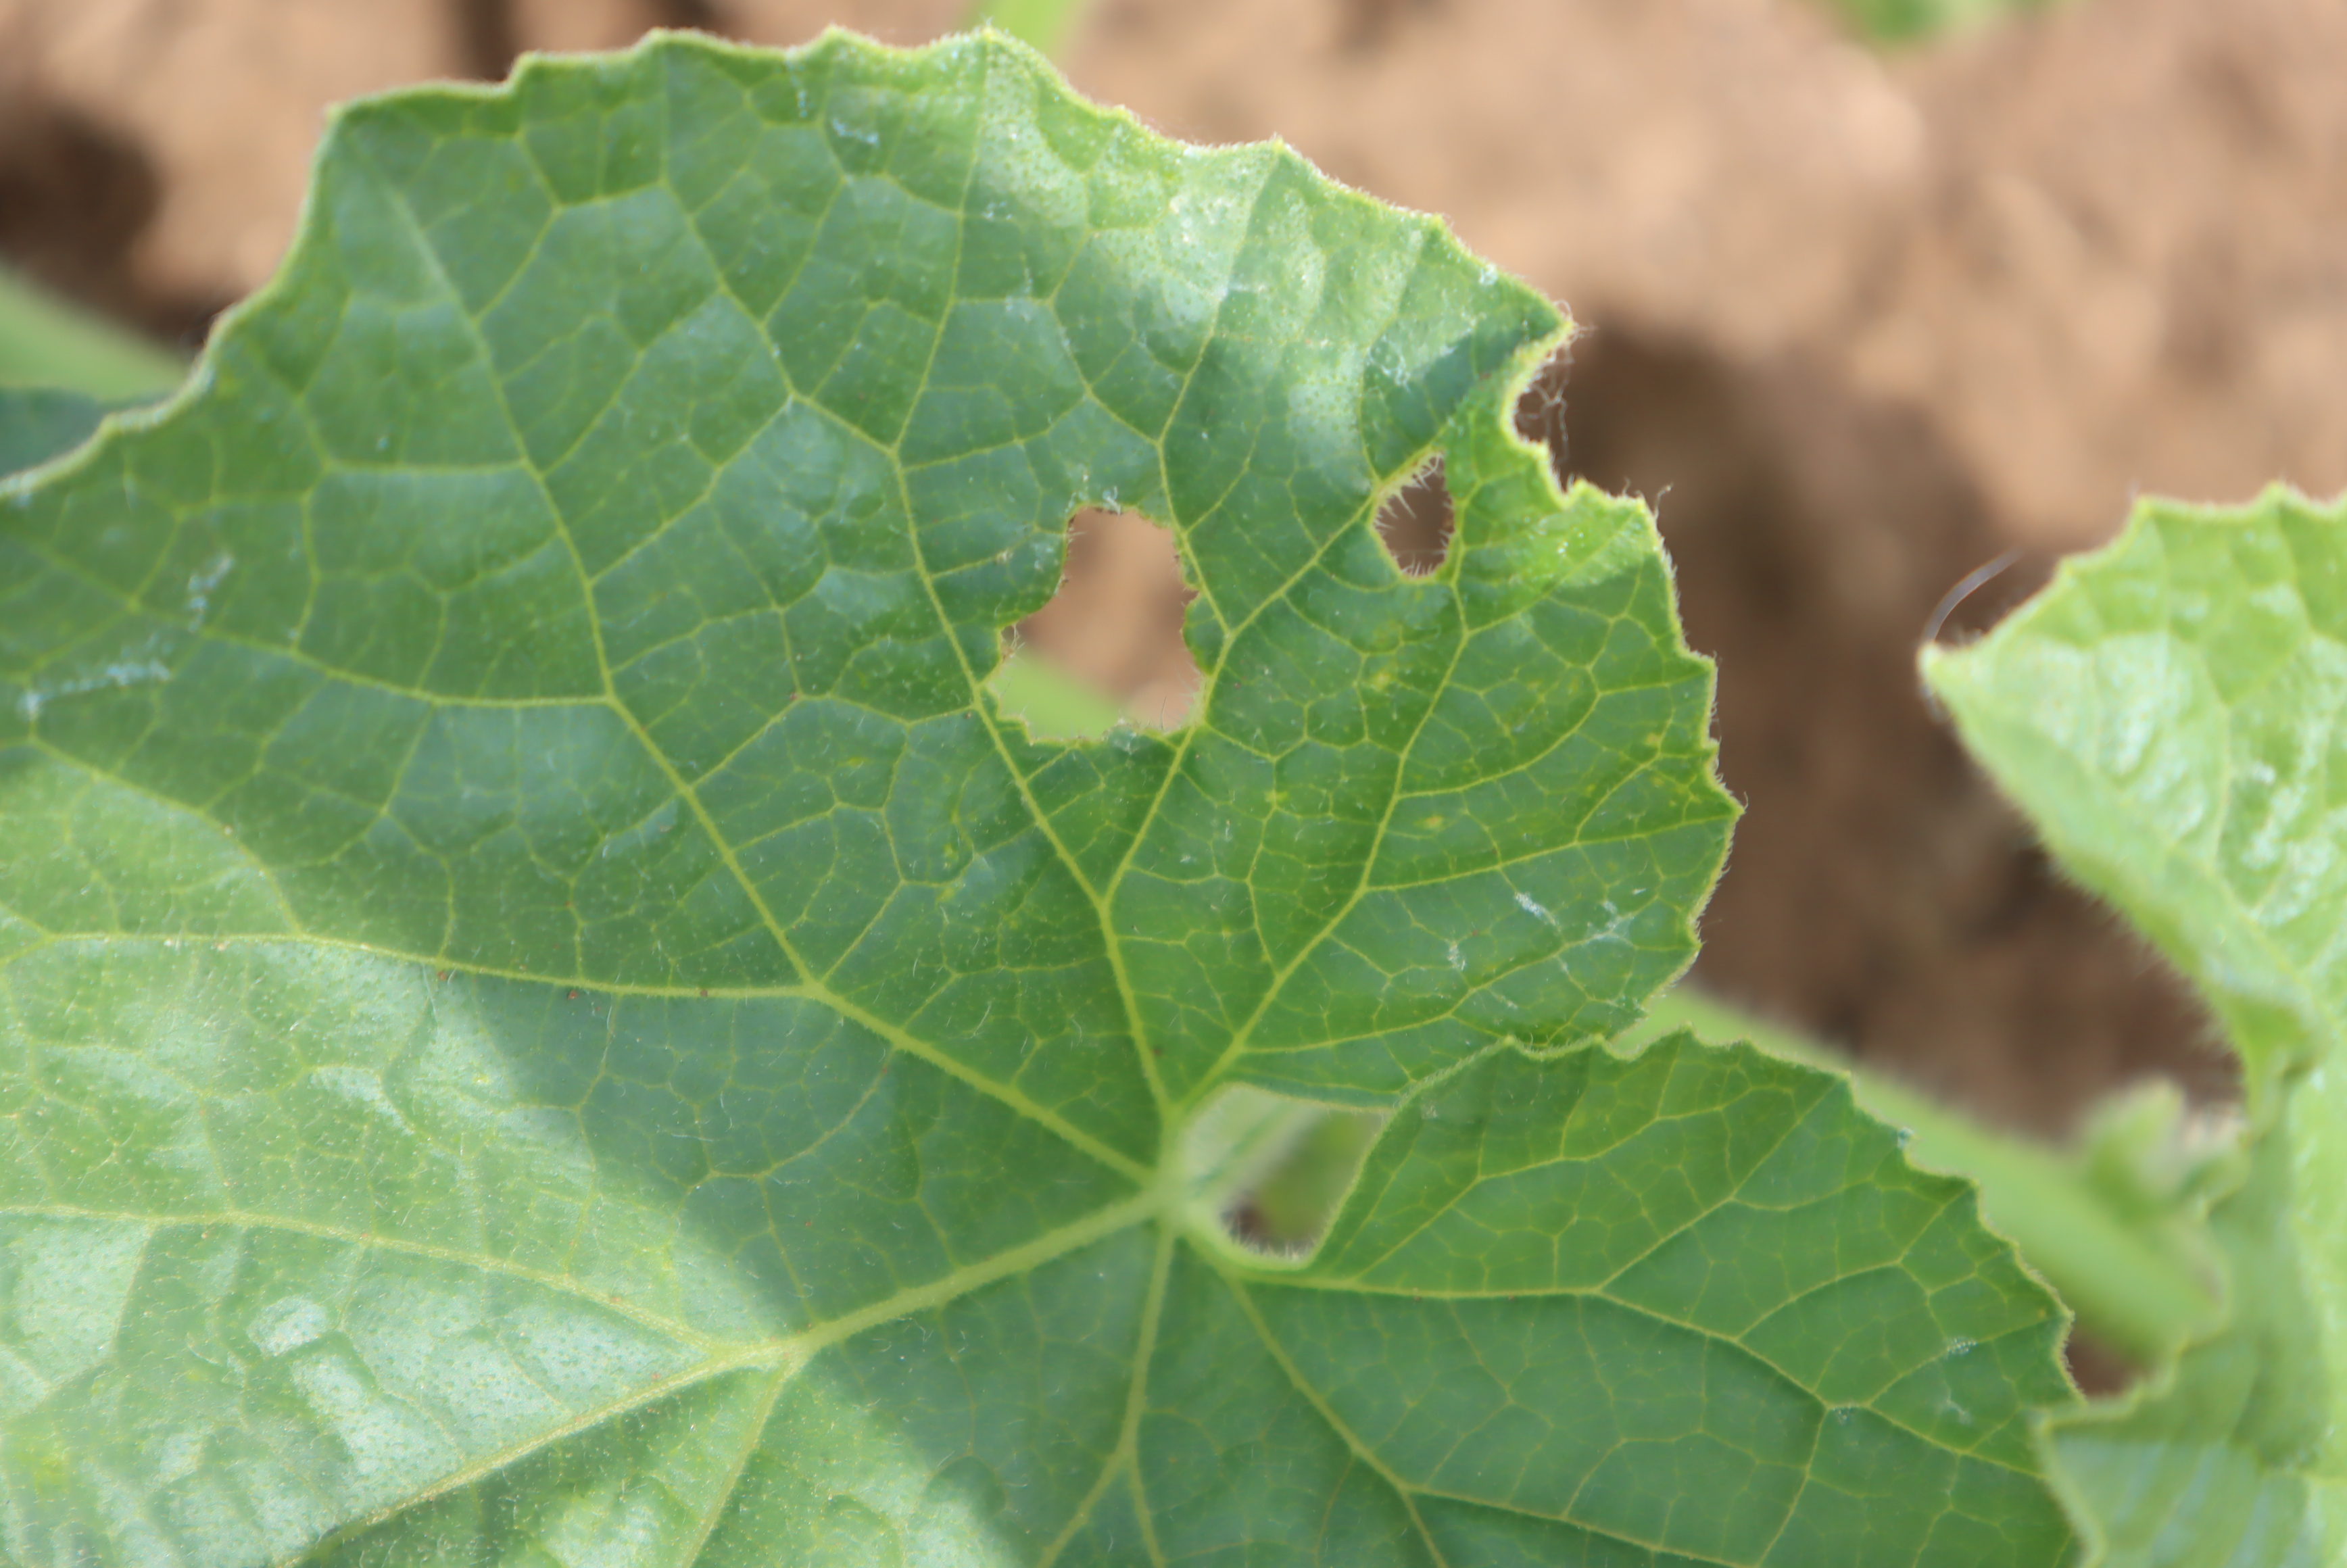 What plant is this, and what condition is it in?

melon, phytophagous
